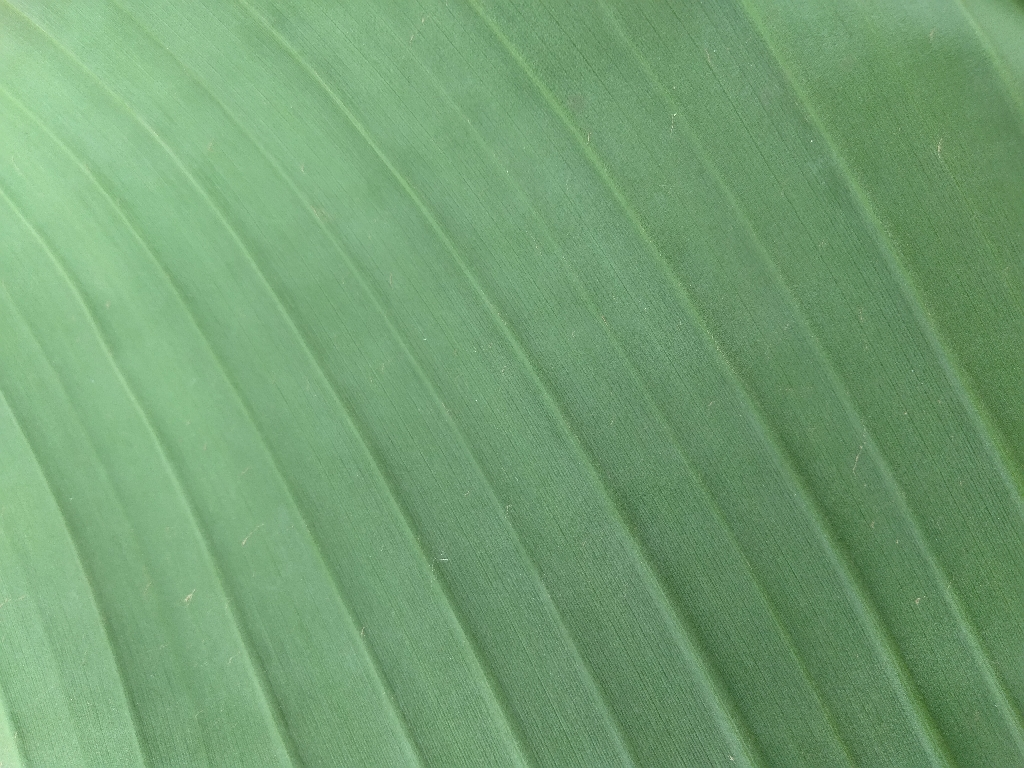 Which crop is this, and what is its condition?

banana, healthy
